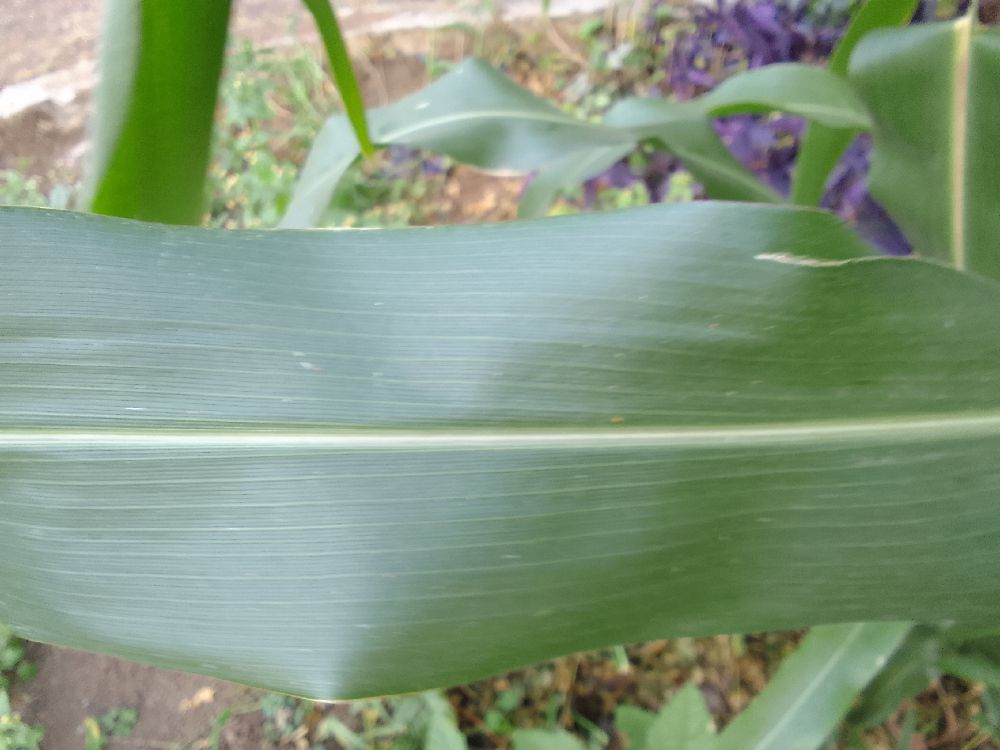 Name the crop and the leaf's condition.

maize, healthy
